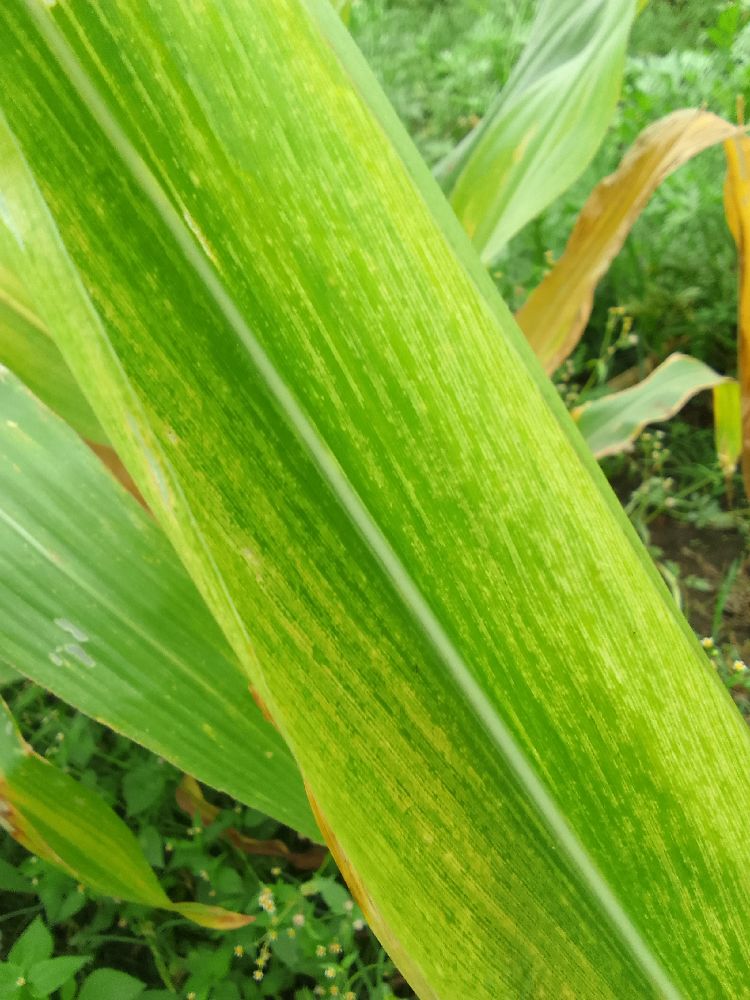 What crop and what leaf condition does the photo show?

maize, maize lethal necrosis
